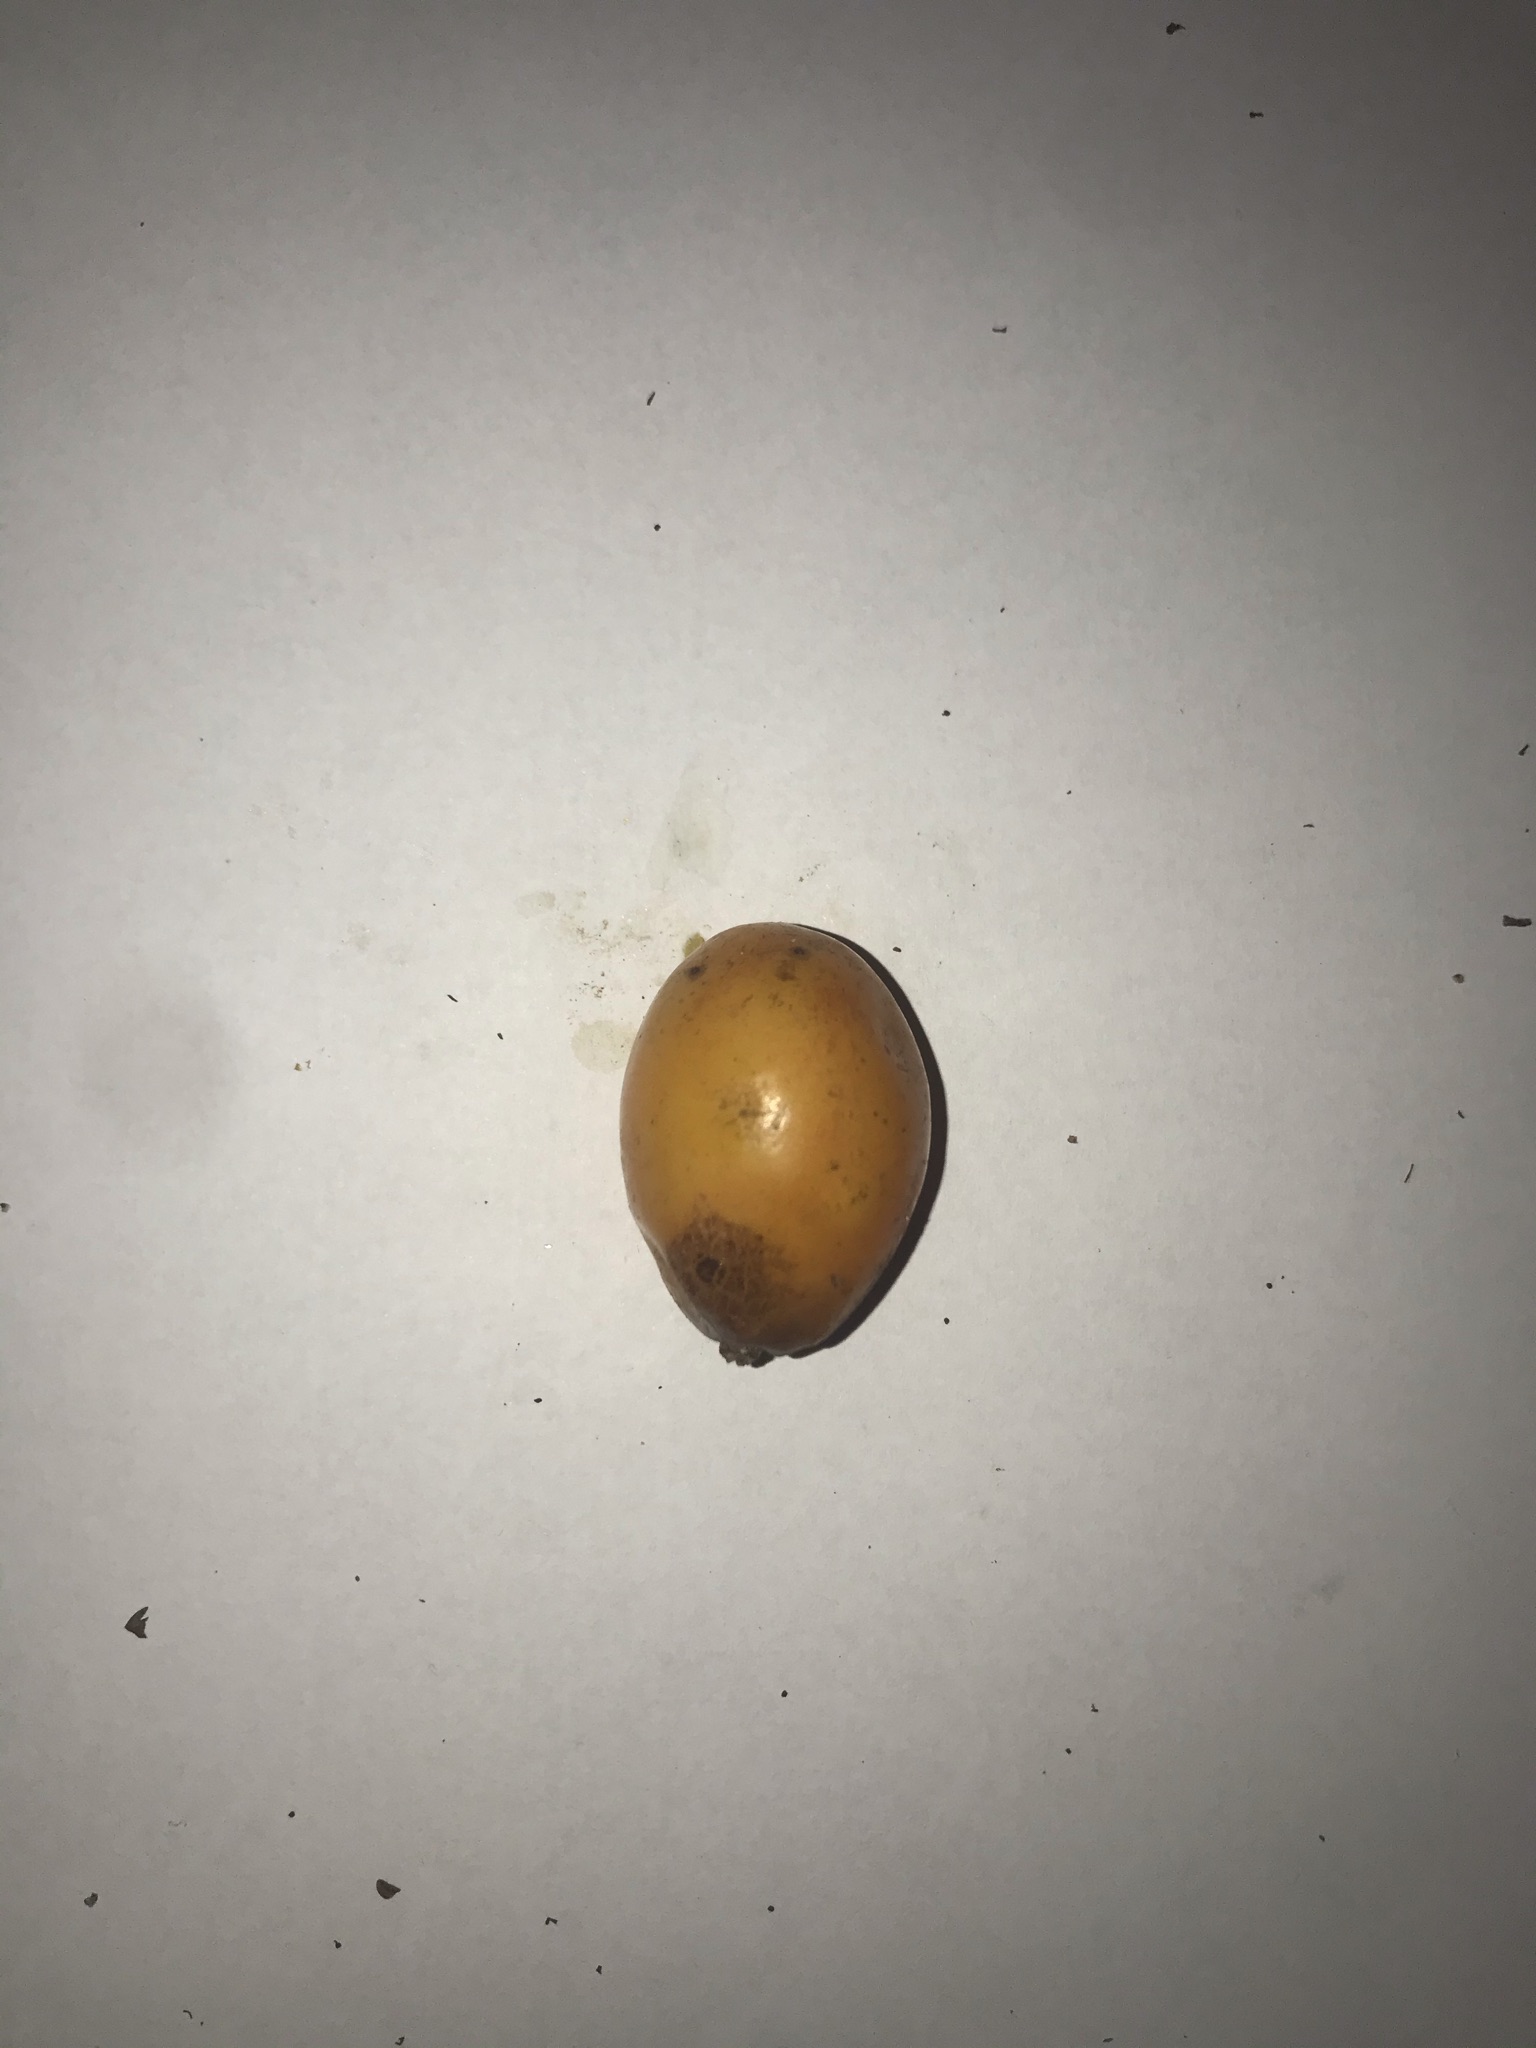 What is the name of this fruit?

siriguela
